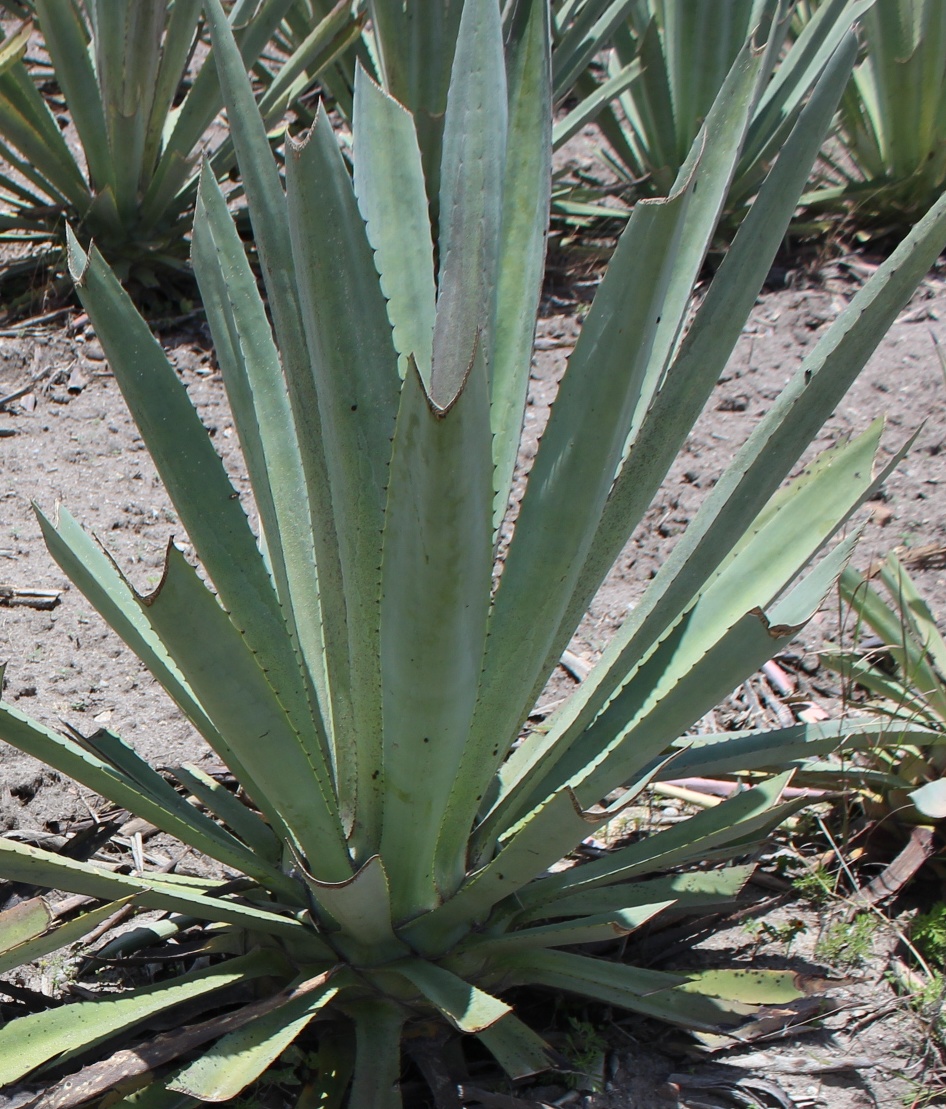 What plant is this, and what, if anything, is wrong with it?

agave, healthy
